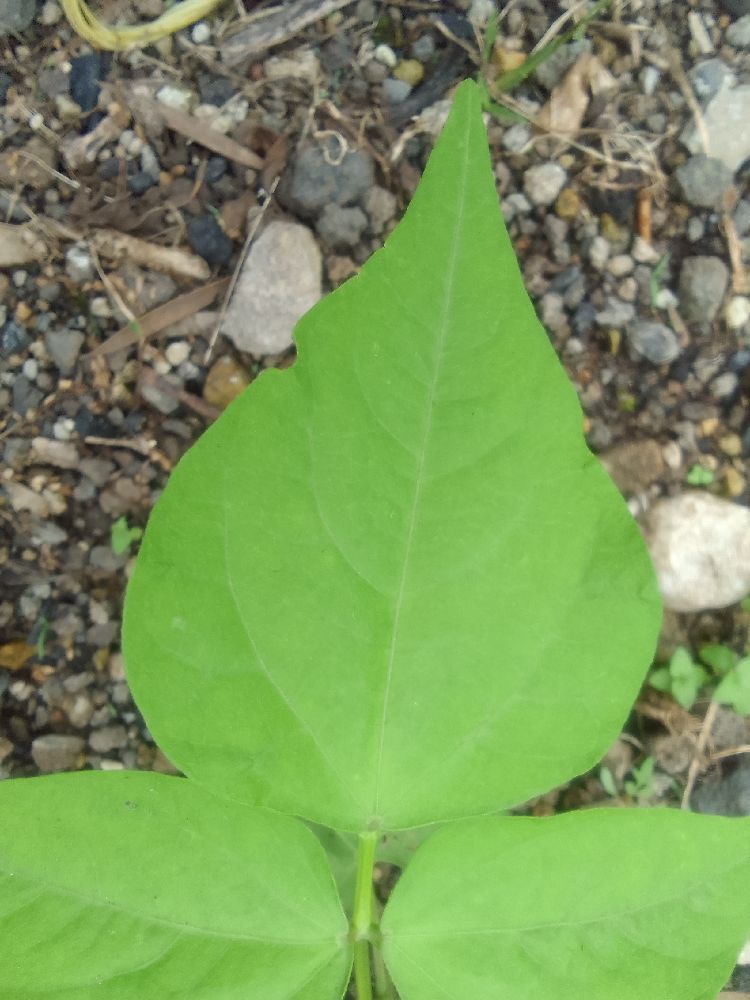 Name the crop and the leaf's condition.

common bean, healthy
